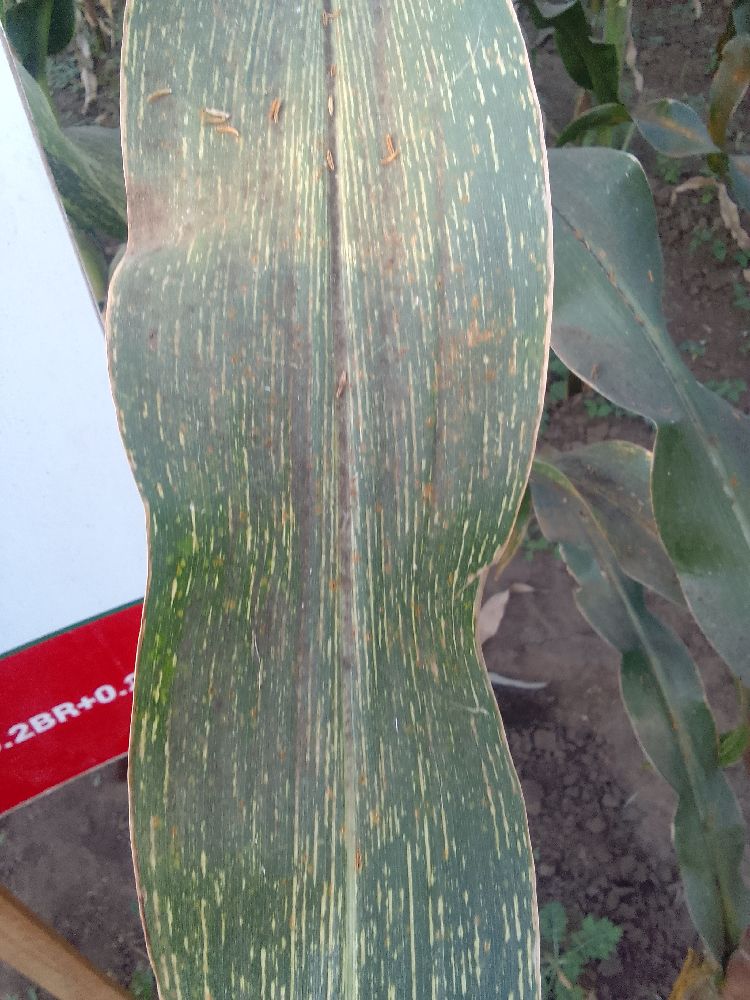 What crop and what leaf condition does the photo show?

maize, maize streak virus
